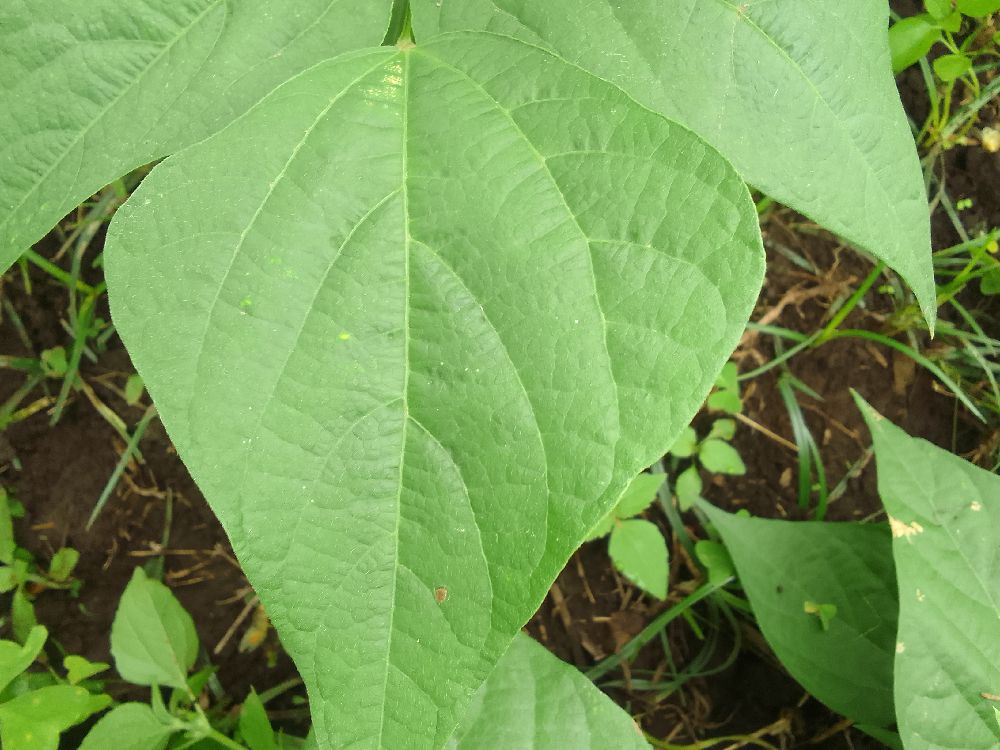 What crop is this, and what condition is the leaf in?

common bean, healthy
